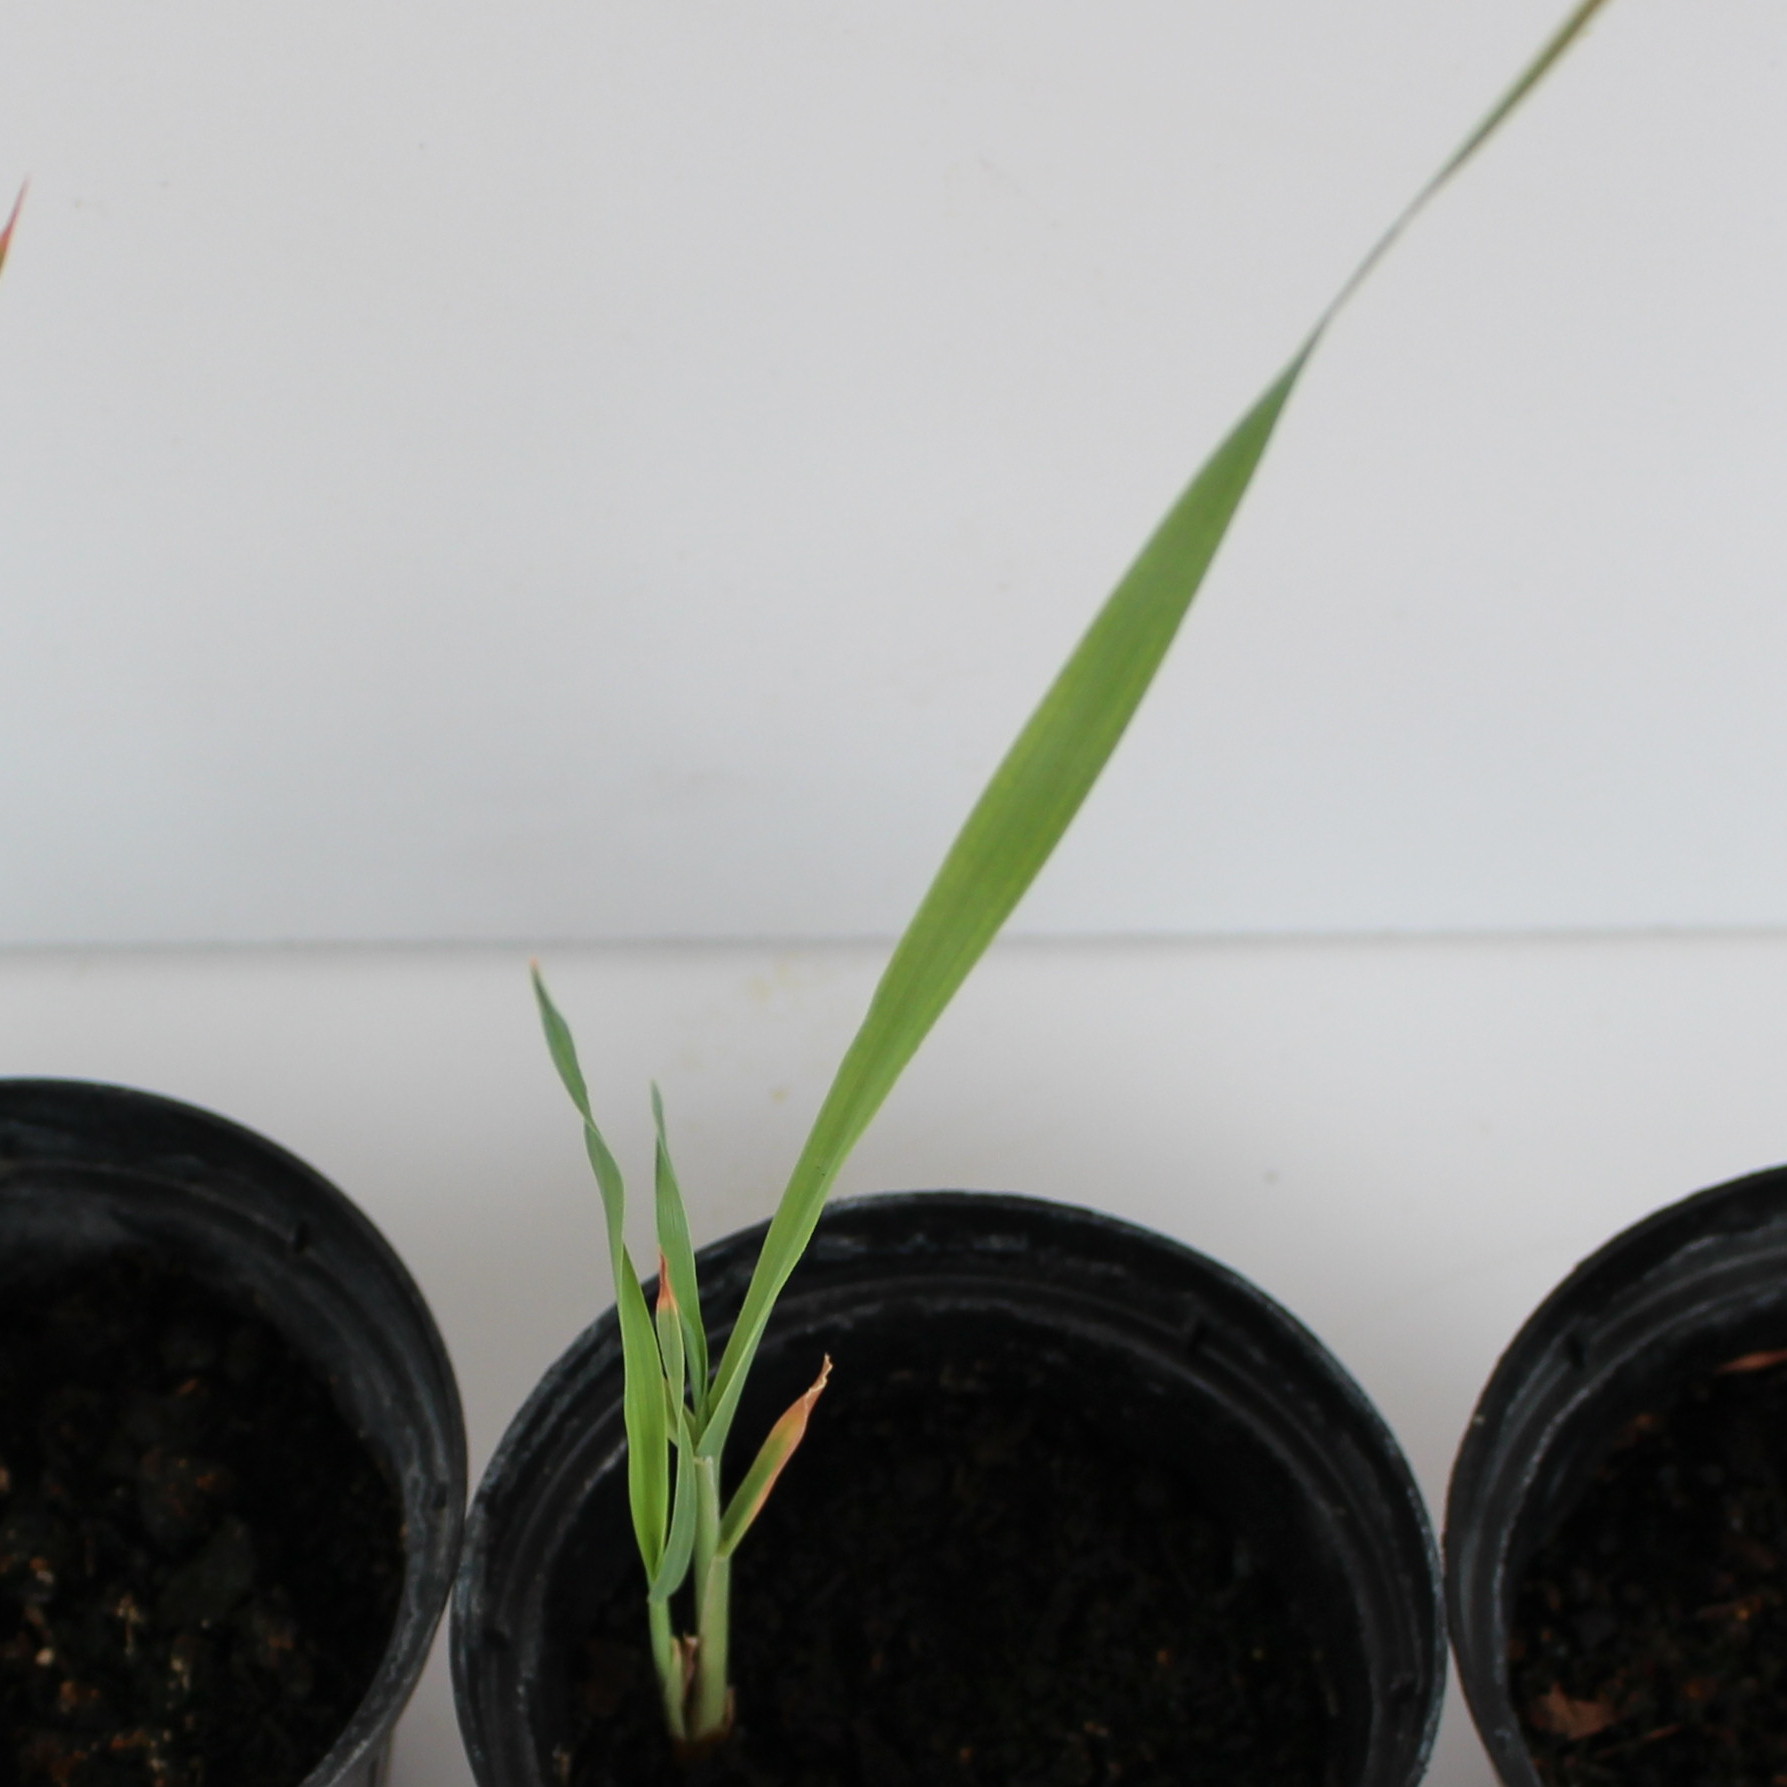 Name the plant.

Avena sterilis
